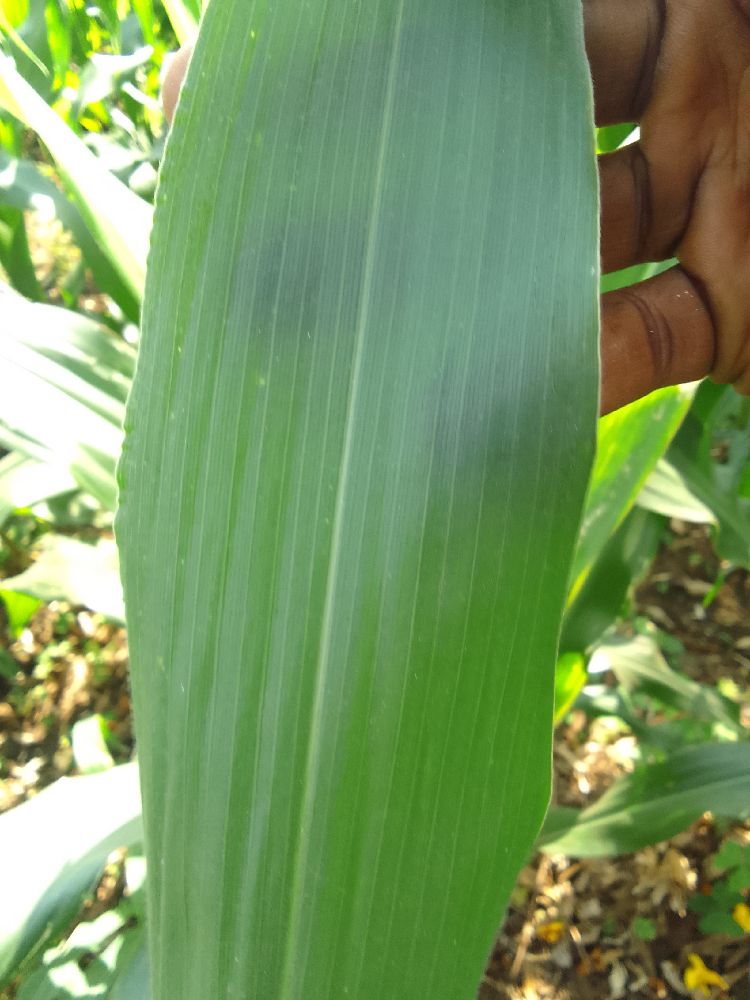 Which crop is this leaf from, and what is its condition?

maize, healthy
